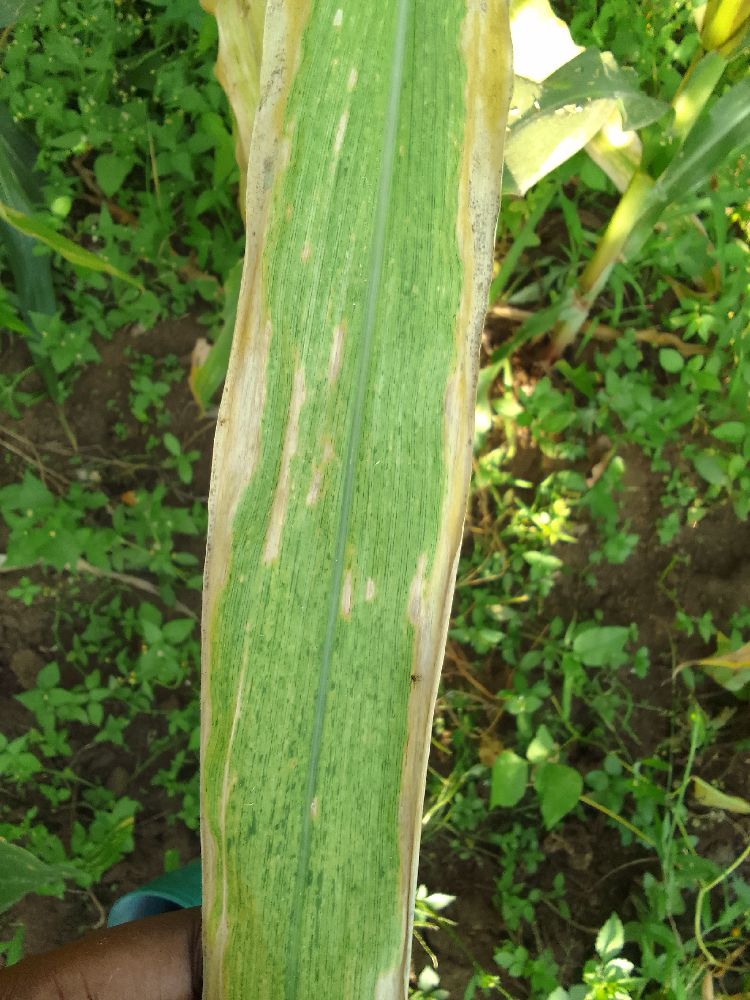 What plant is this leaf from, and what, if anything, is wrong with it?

maize, maize lethal necrosis
